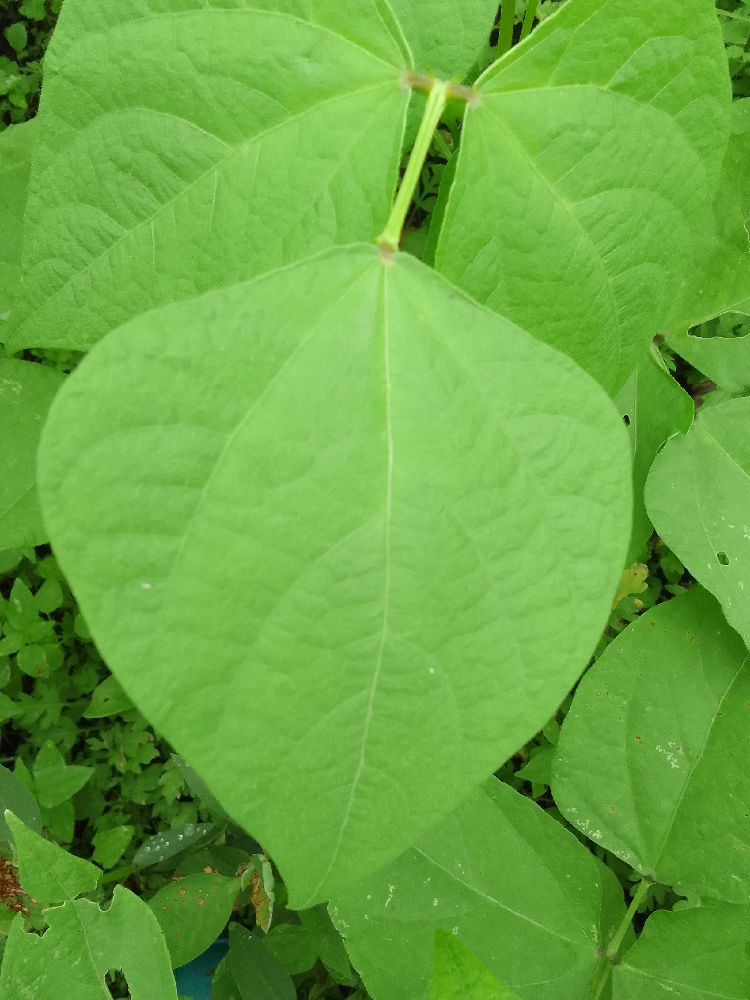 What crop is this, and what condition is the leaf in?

common bean, healthy
